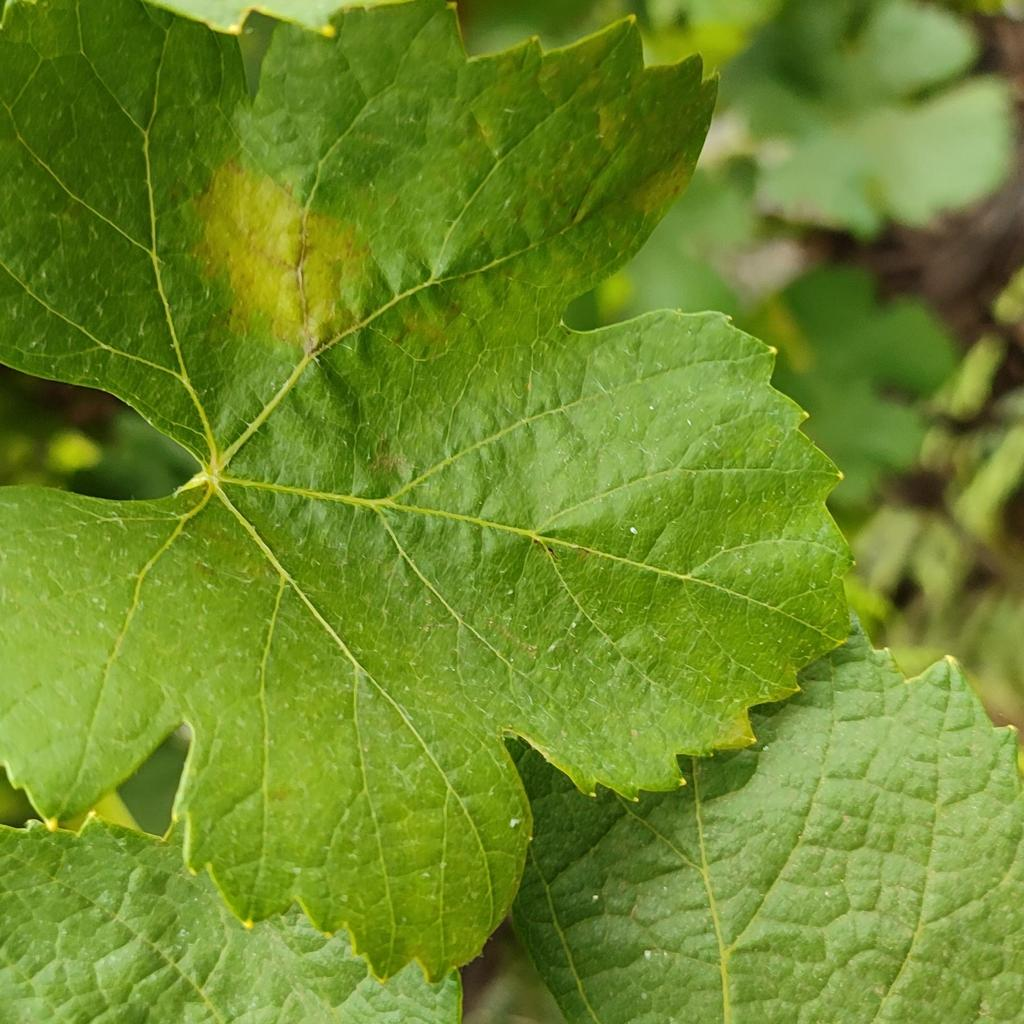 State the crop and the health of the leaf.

grapevine, downy mildew
